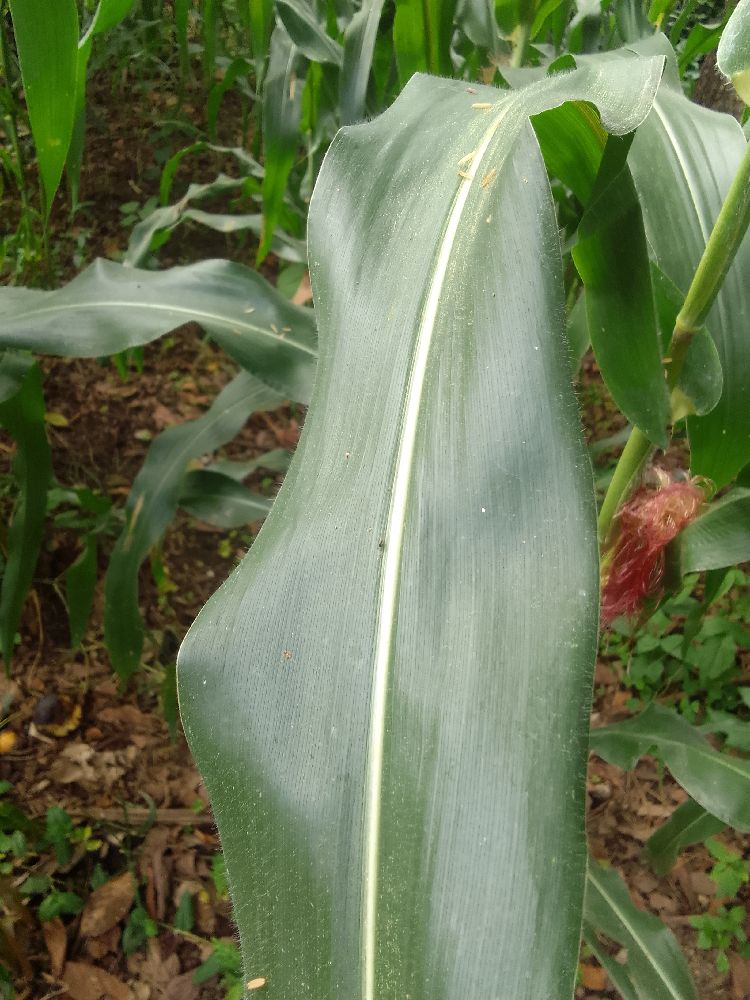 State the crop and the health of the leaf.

maize, healthy
